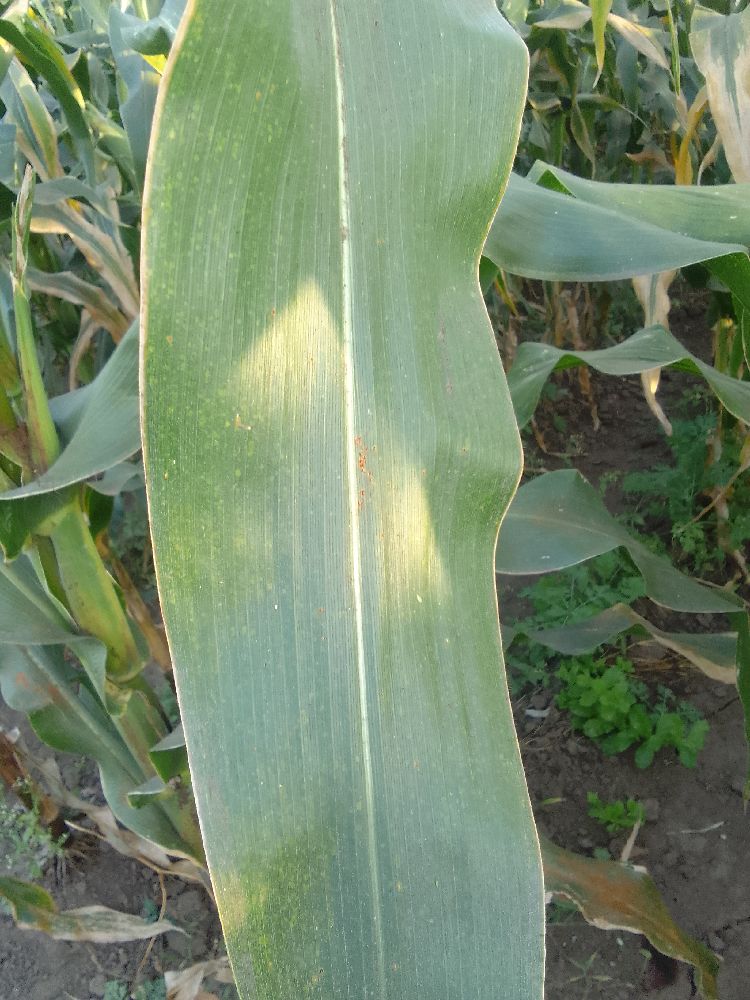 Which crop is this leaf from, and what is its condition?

maize, healthy
